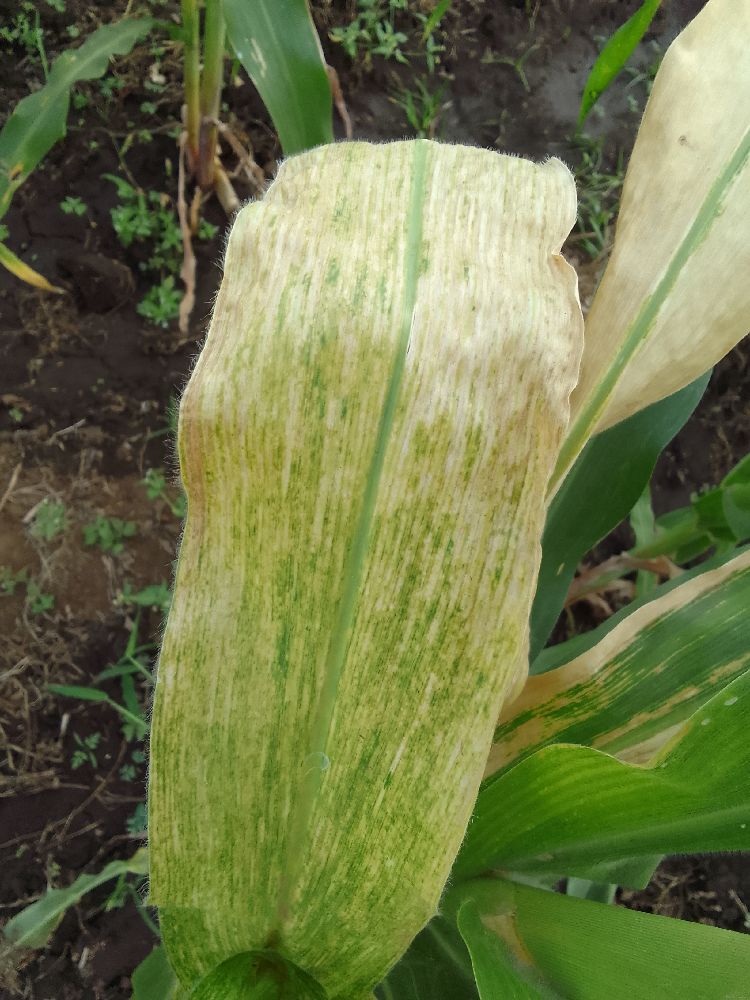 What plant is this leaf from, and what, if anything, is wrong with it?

maize, maize lethal necrosis
